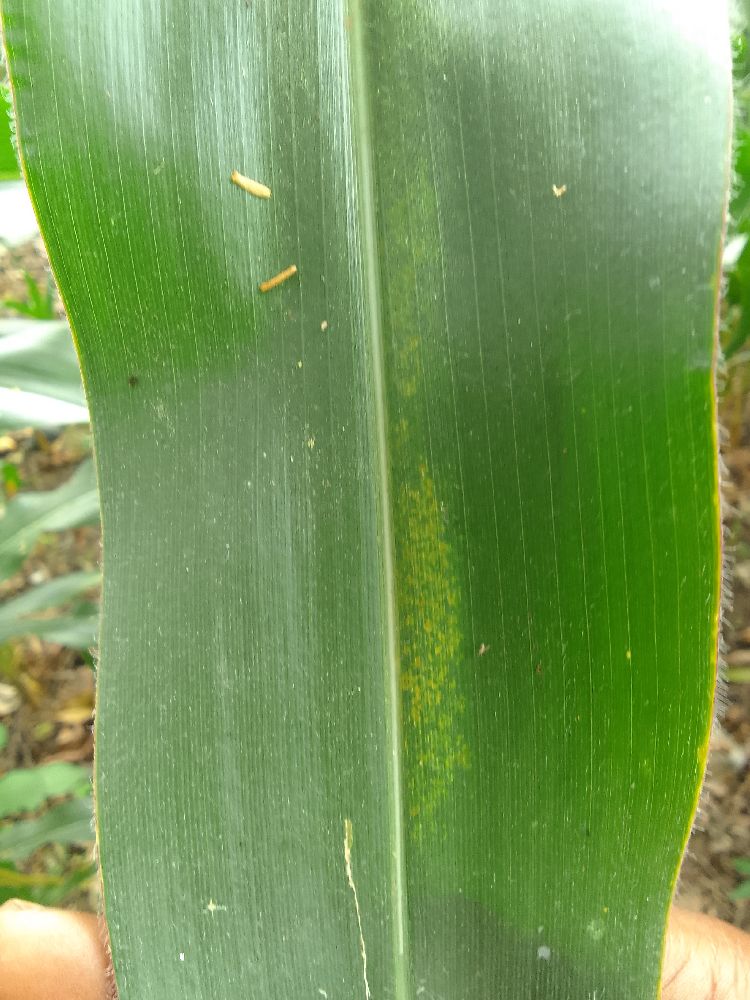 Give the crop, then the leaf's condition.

maize, healthy
